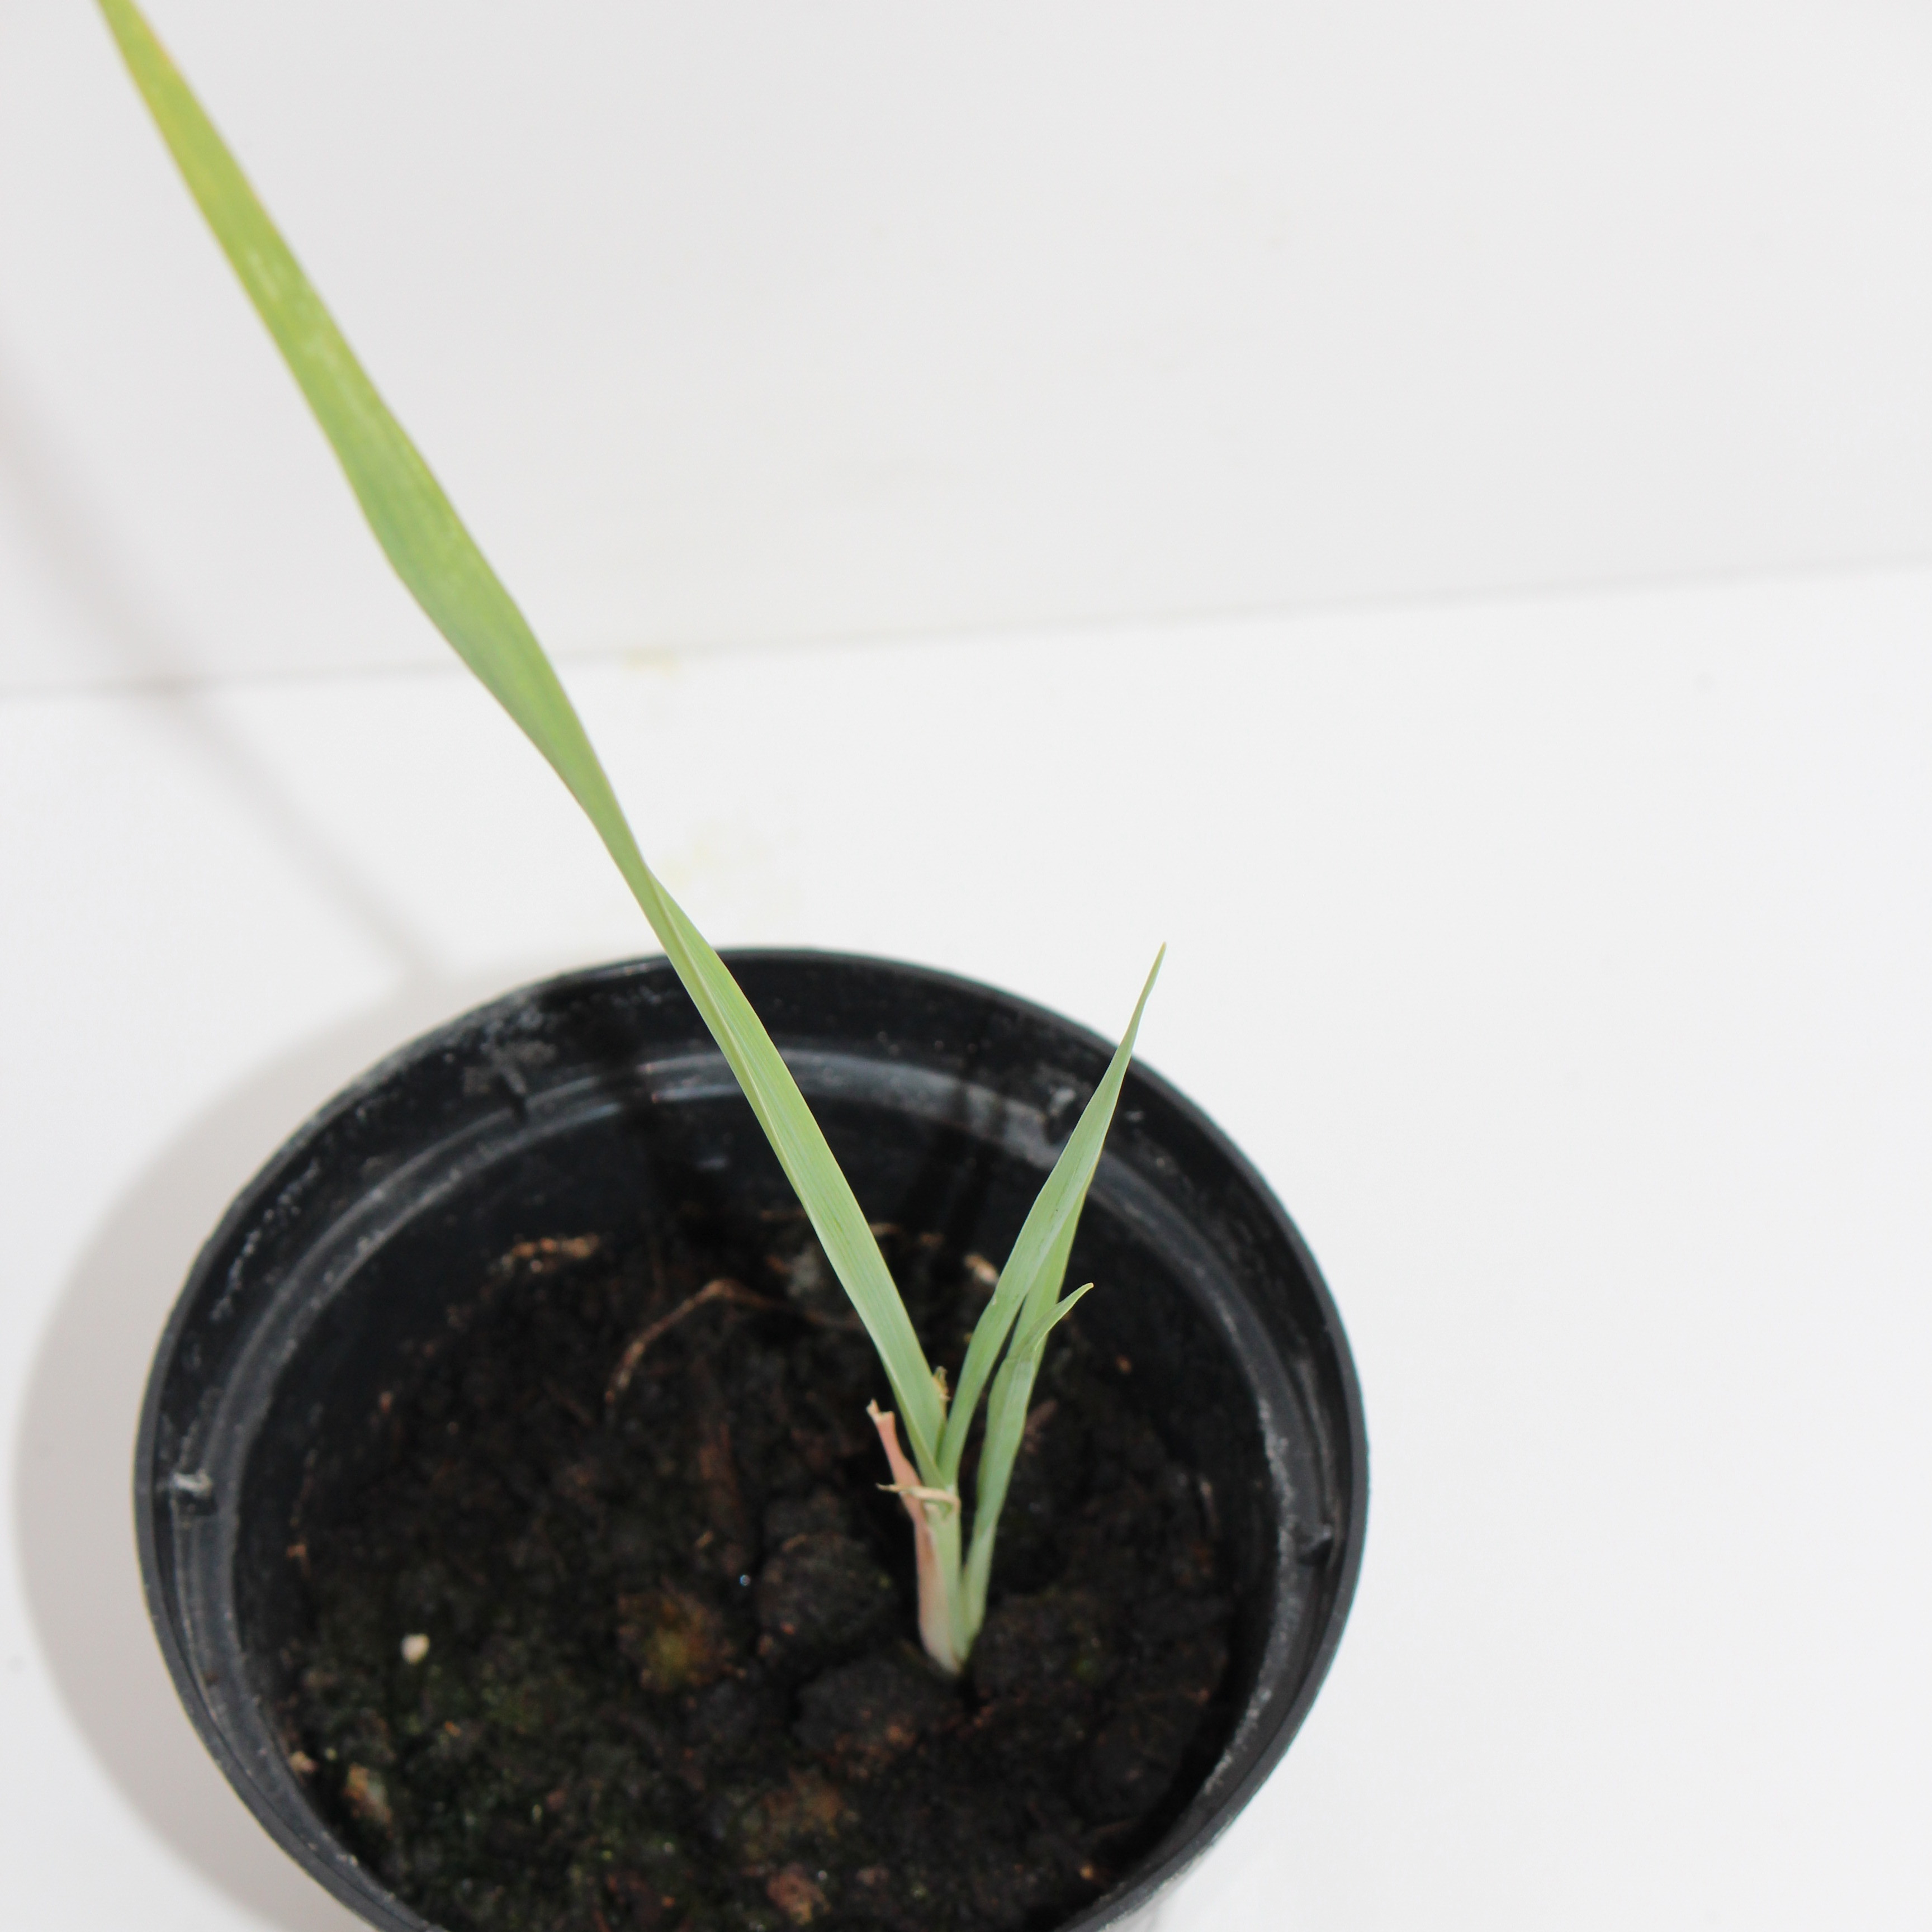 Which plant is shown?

Avena sterilis
